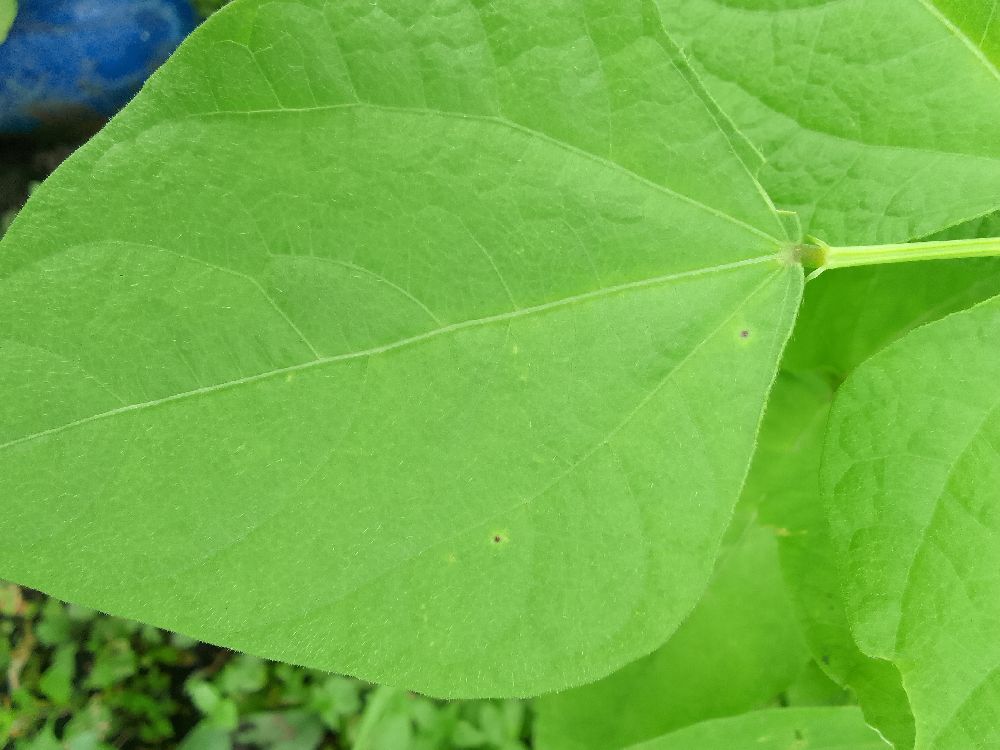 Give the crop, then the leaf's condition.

common bean, healthy
